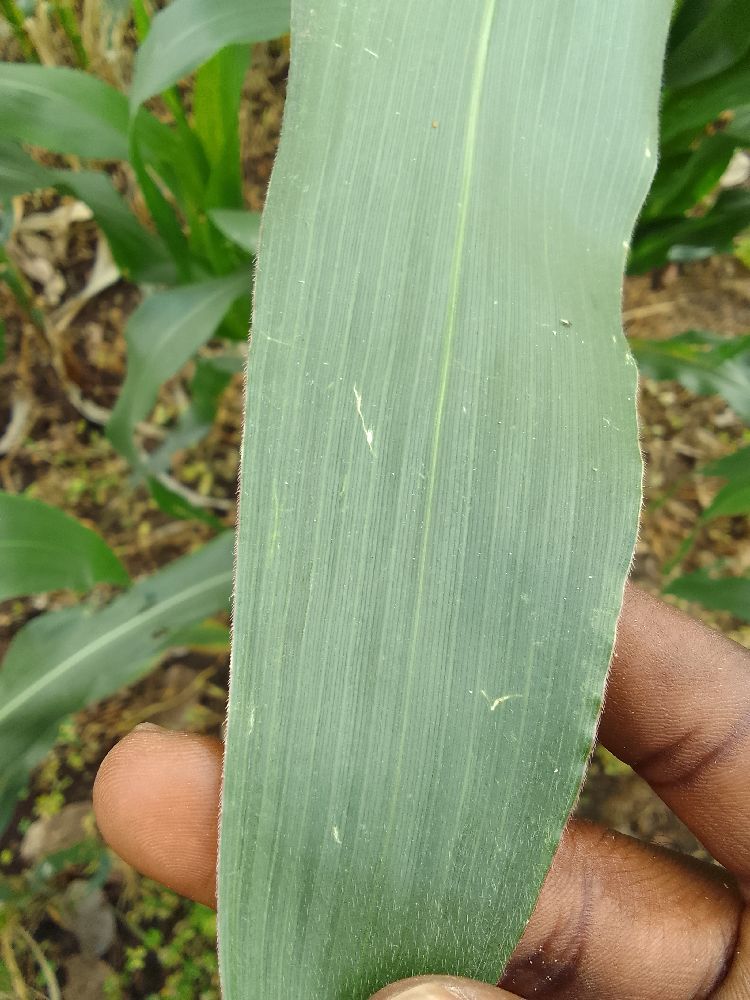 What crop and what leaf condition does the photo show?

maize, healthy
